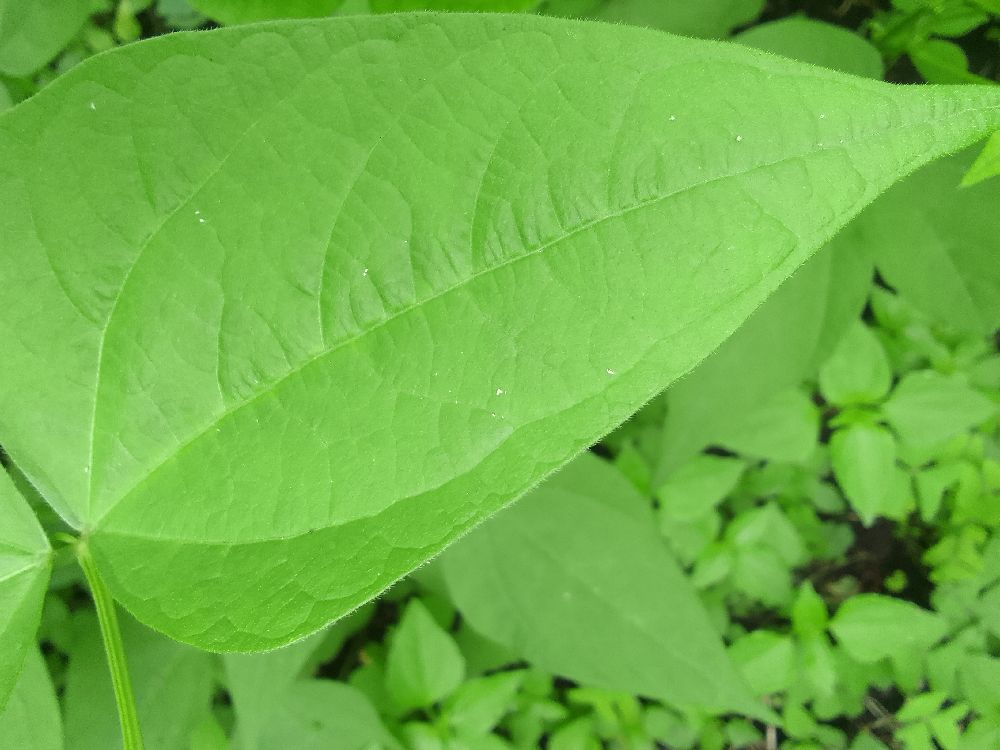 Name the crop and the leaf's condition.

common bean, healthy
